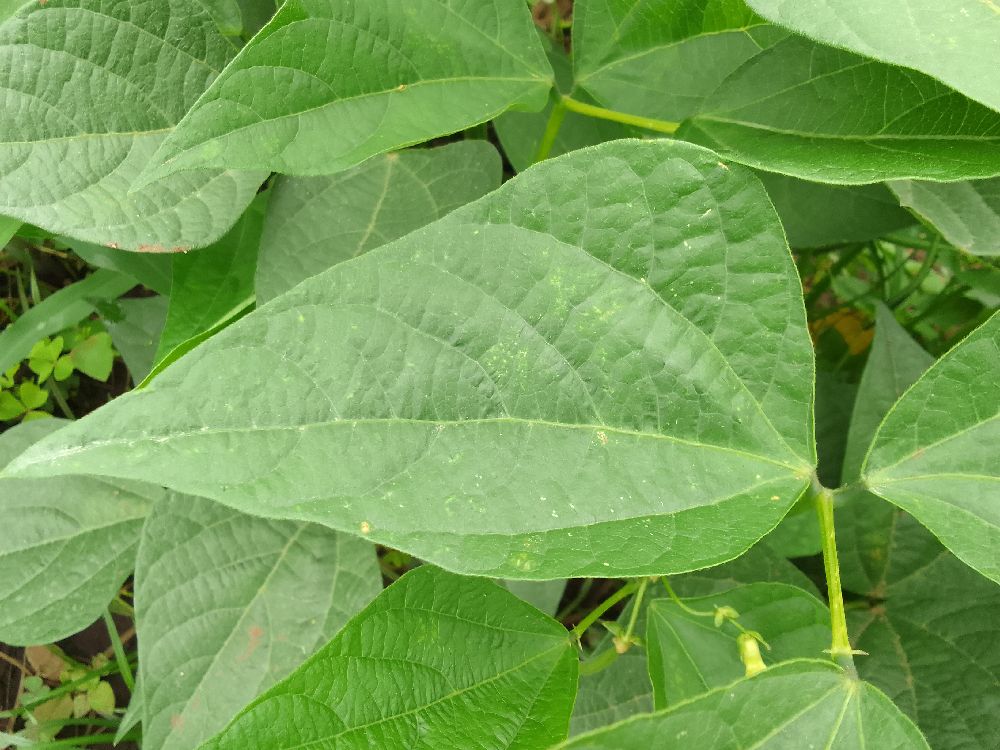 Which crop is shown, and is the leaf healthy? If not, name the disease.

common bean, healthy
